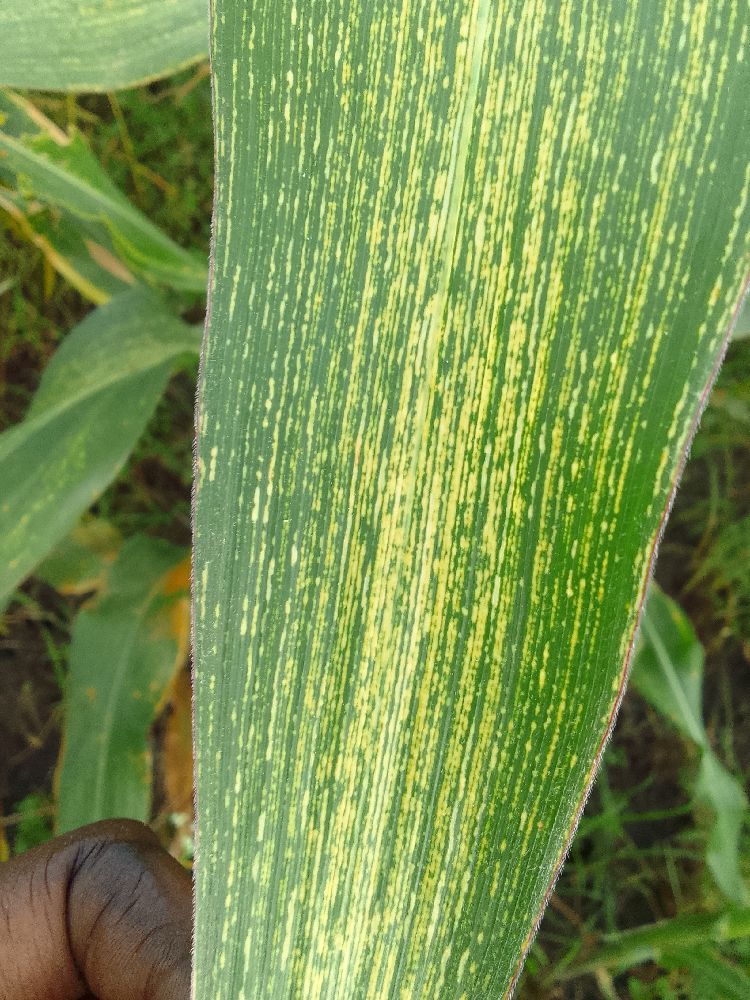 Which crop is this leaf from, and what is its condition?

maize, maize streak virus
